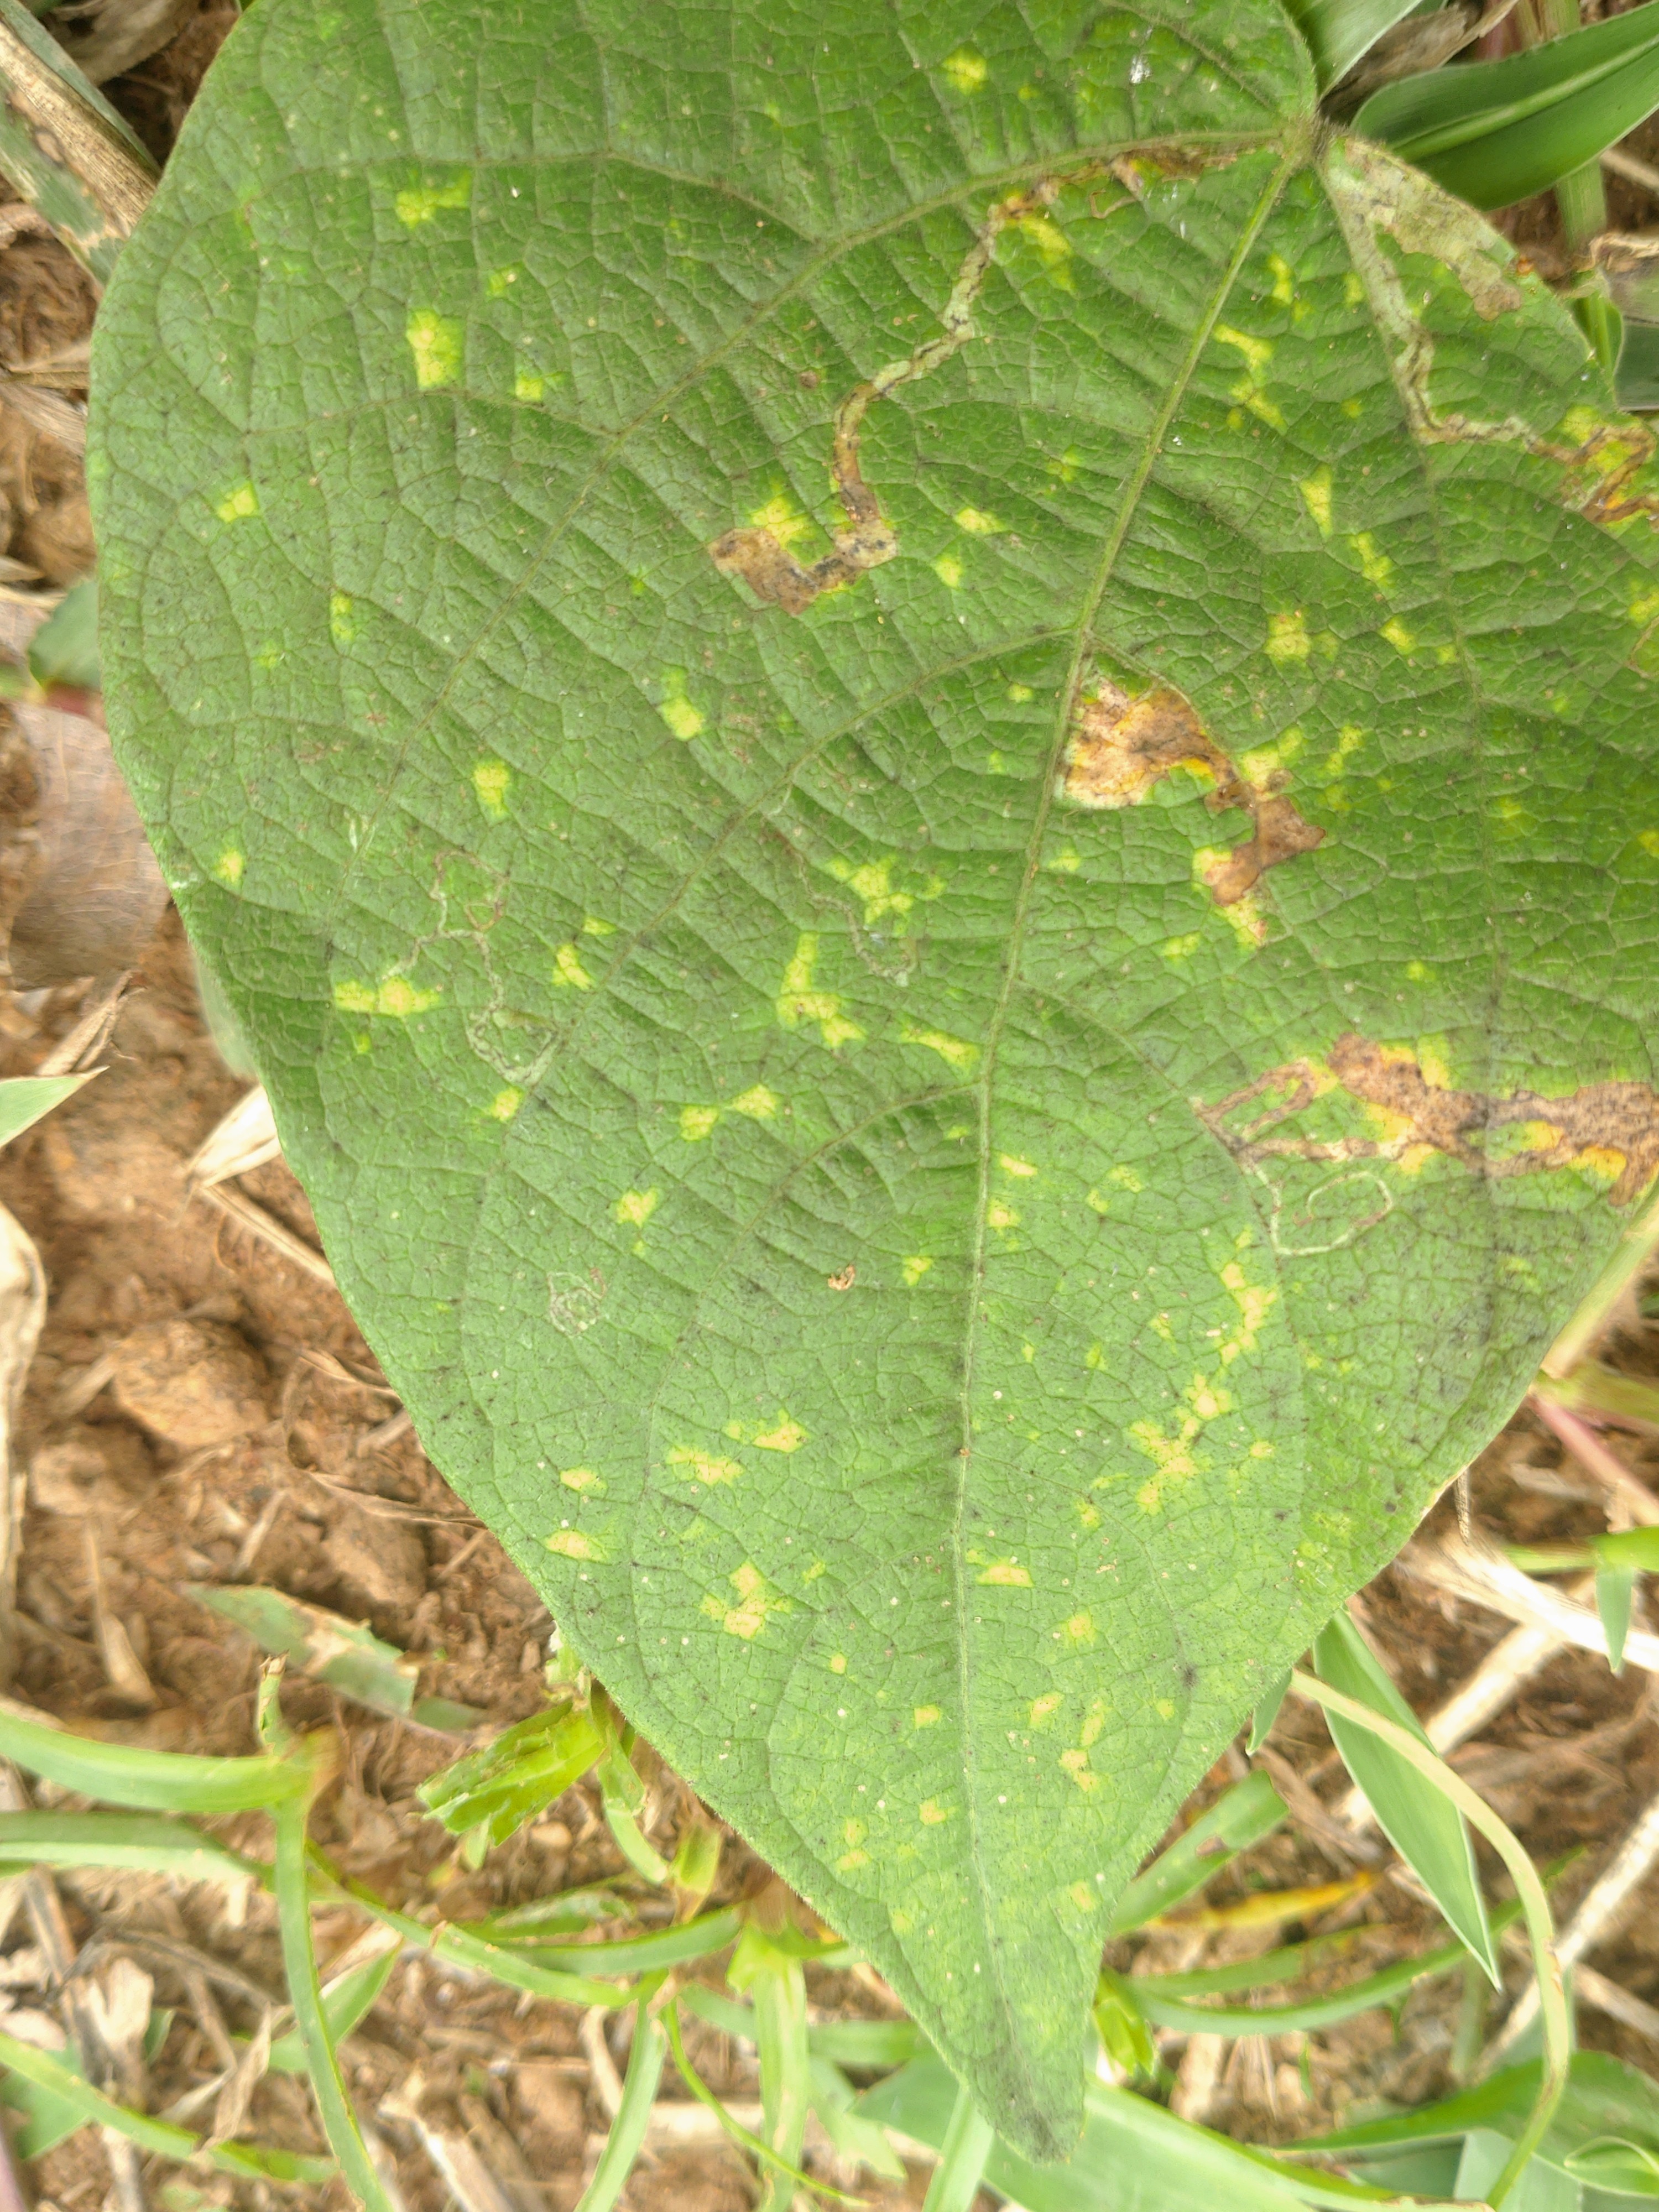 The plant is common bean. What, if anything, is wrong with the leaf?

rust
